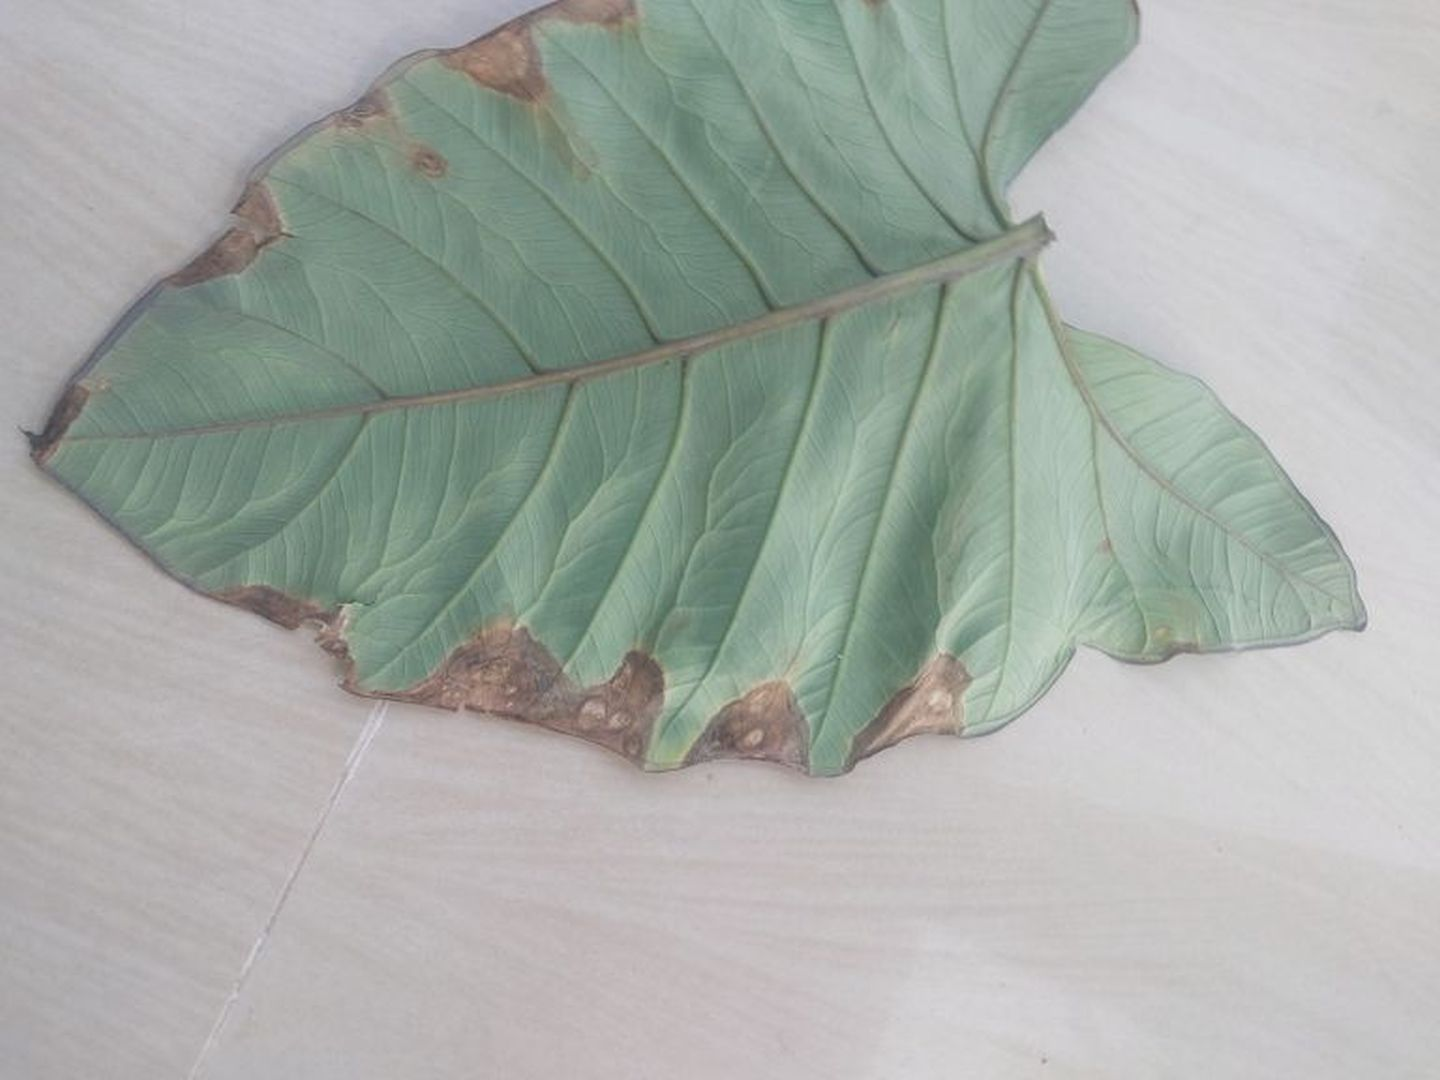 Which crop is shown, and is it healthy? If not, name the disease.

taro, leaf blight
